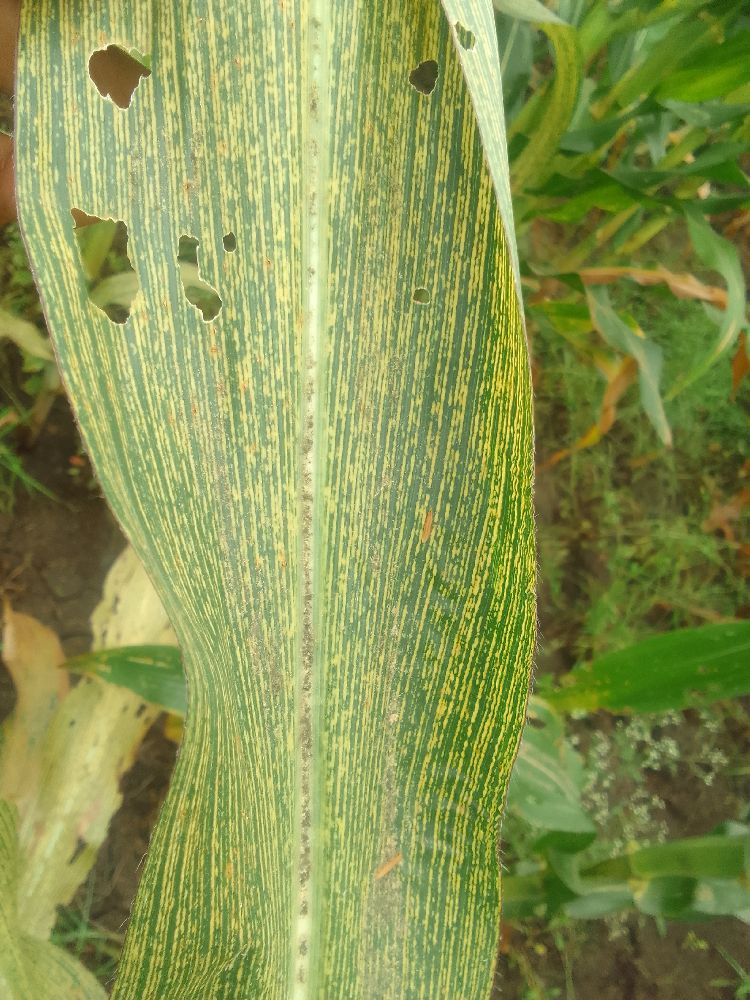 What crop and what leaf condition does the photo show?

maize, maize streak virus
